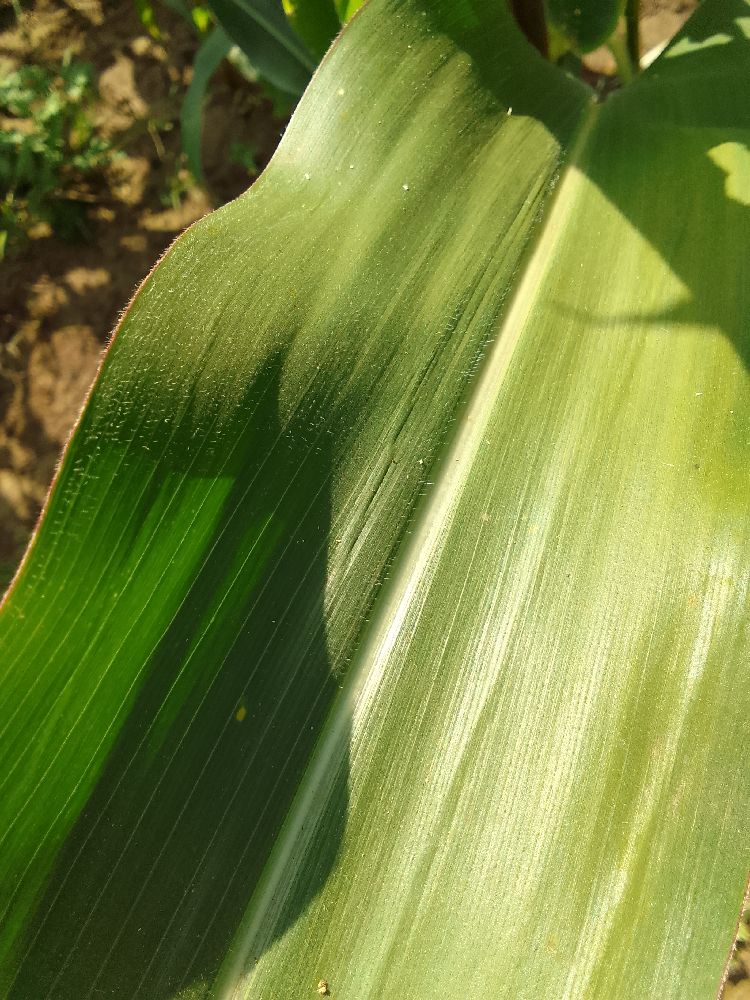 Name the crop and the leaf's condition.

maize, healthy
